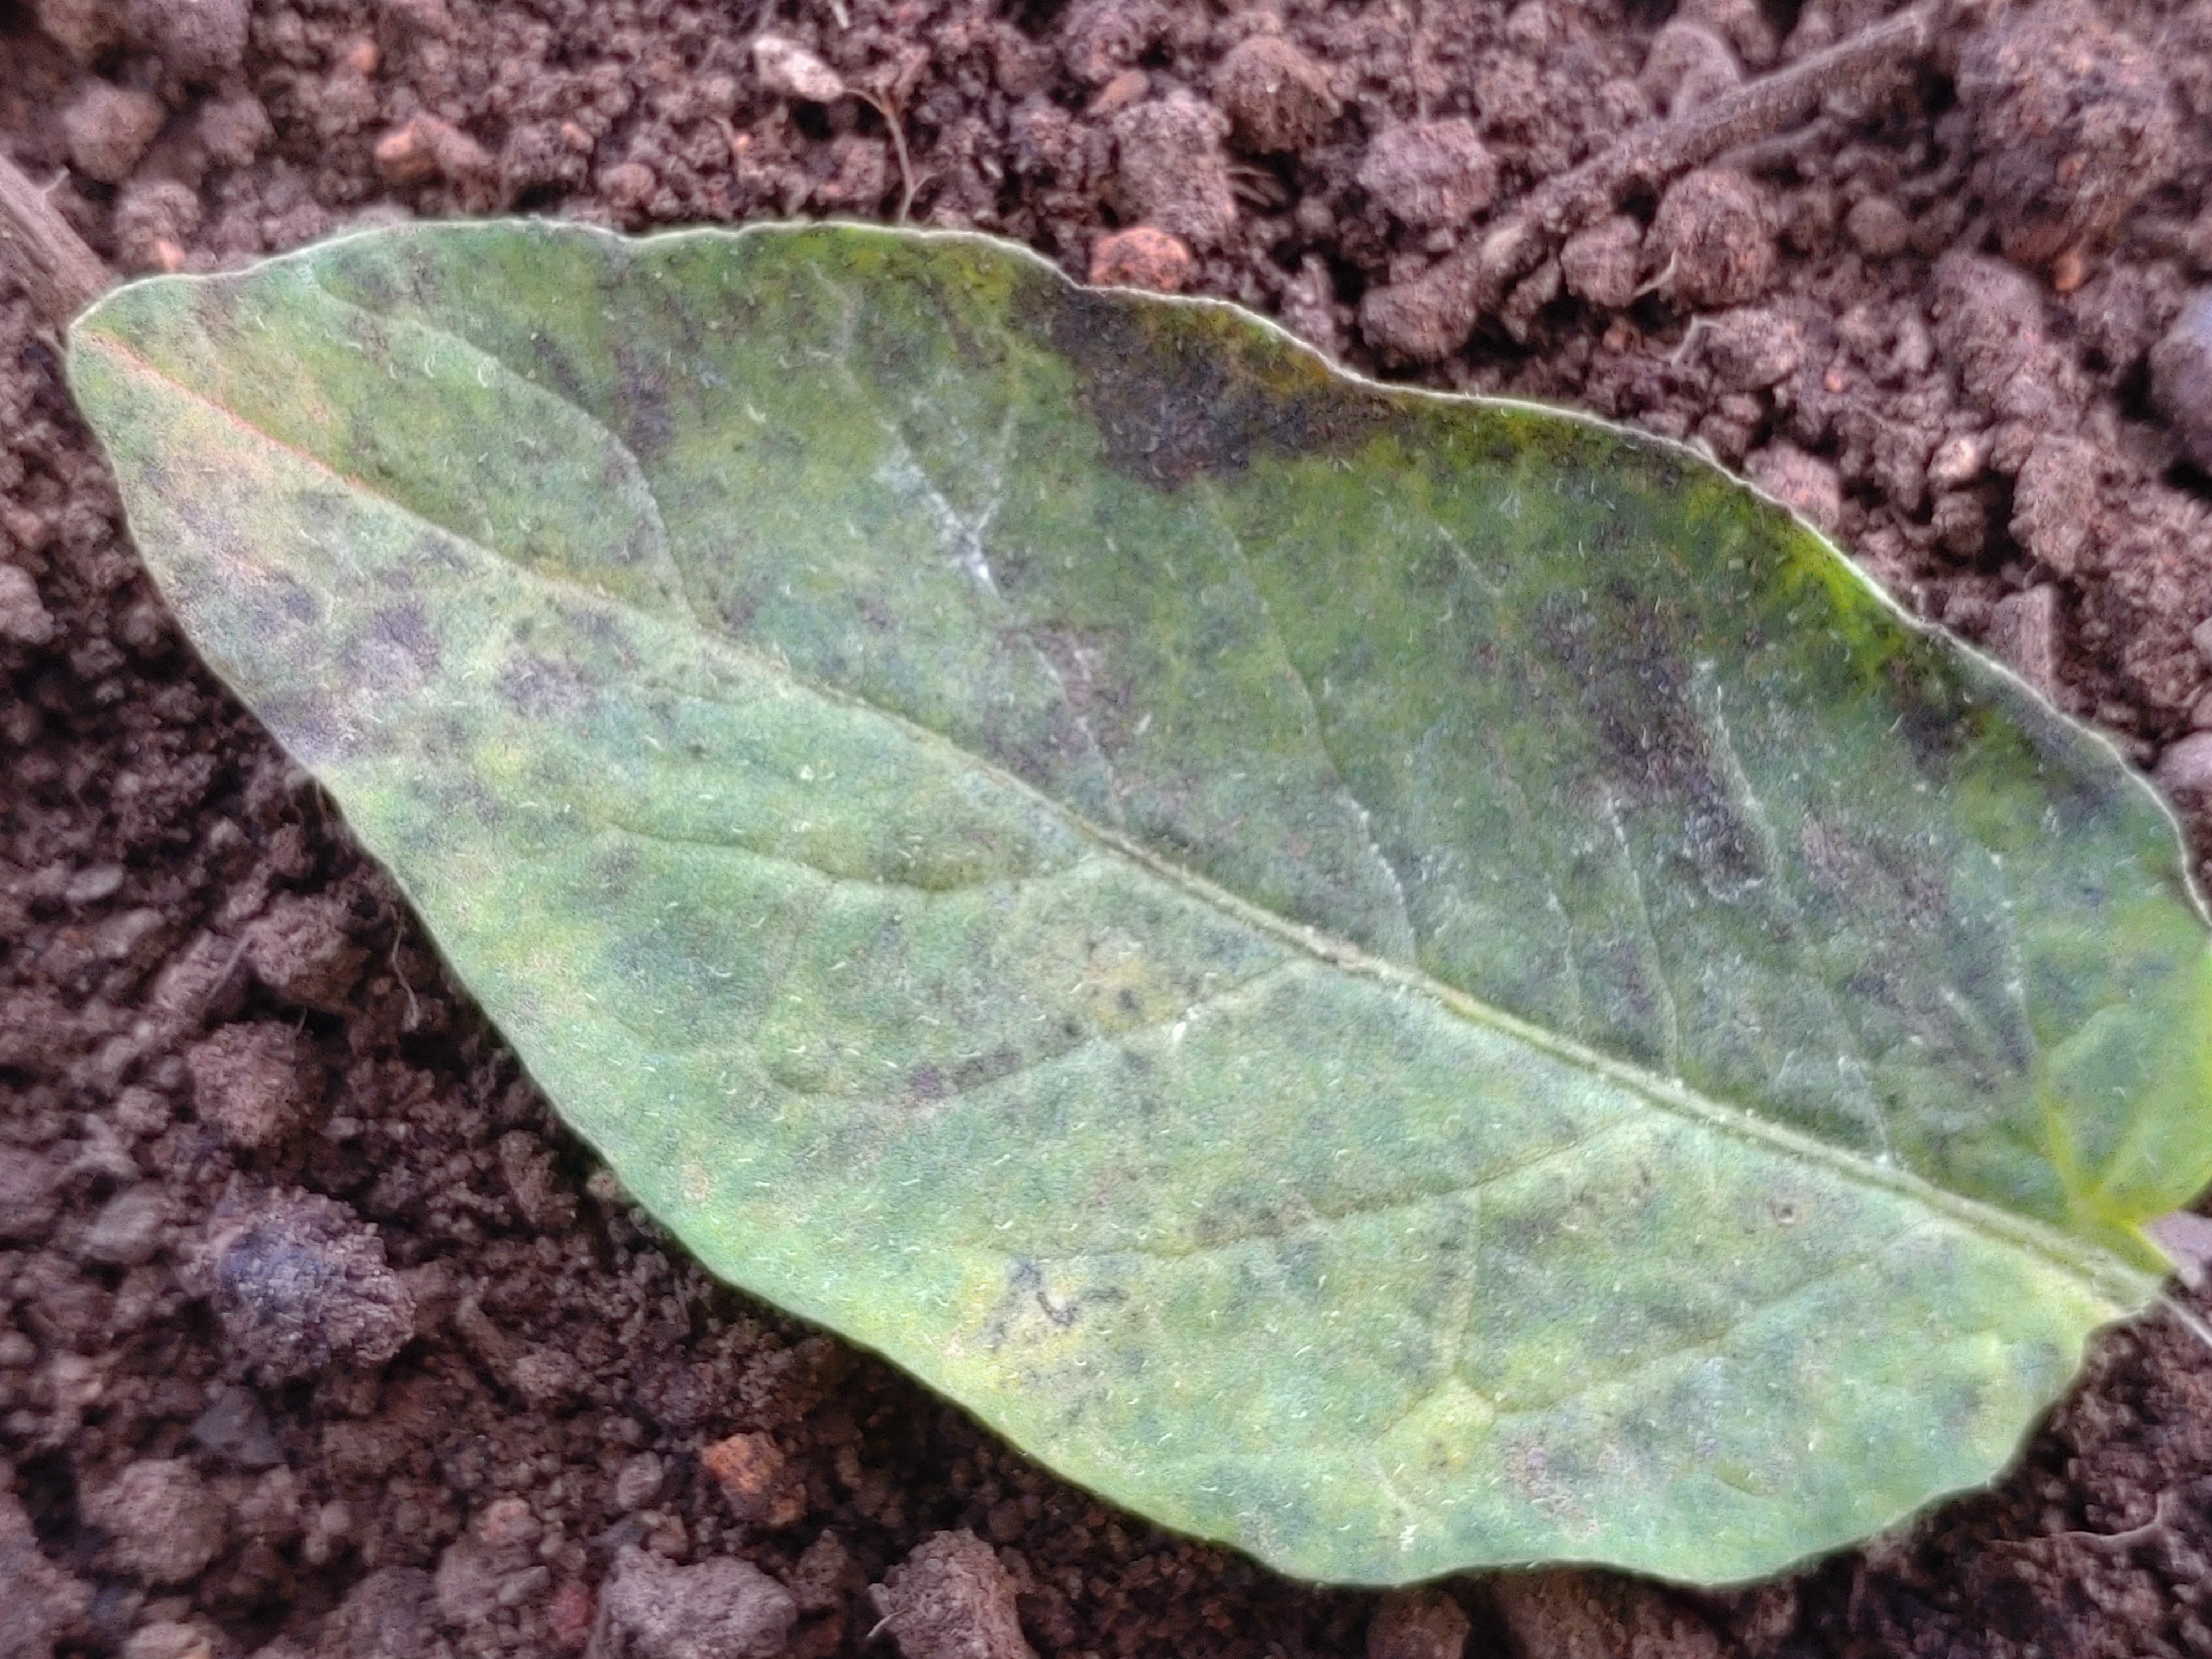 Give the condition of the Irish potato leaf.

late blight
